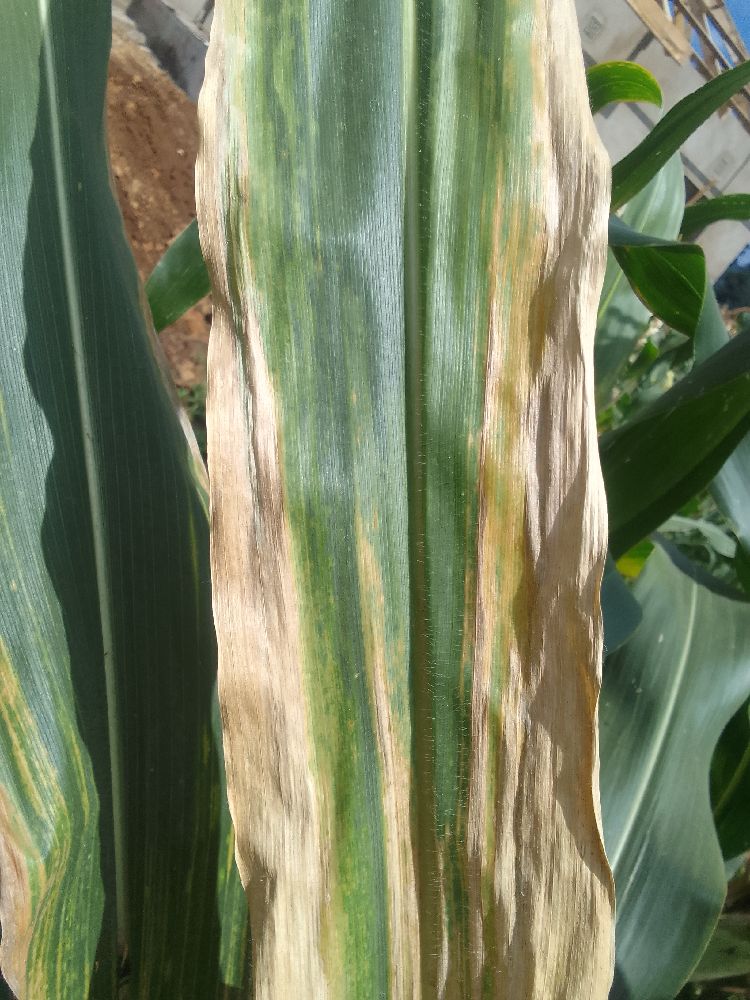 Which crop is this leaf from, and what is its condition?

maize, maize lethal necrosis
